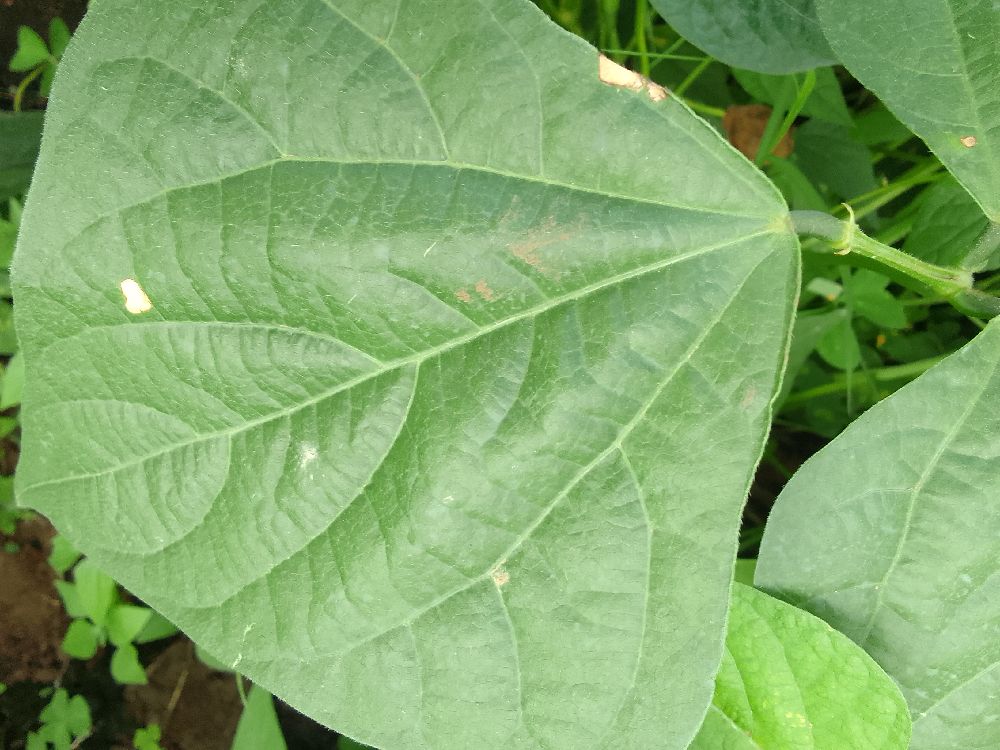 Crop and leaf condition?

common bean, healthy
